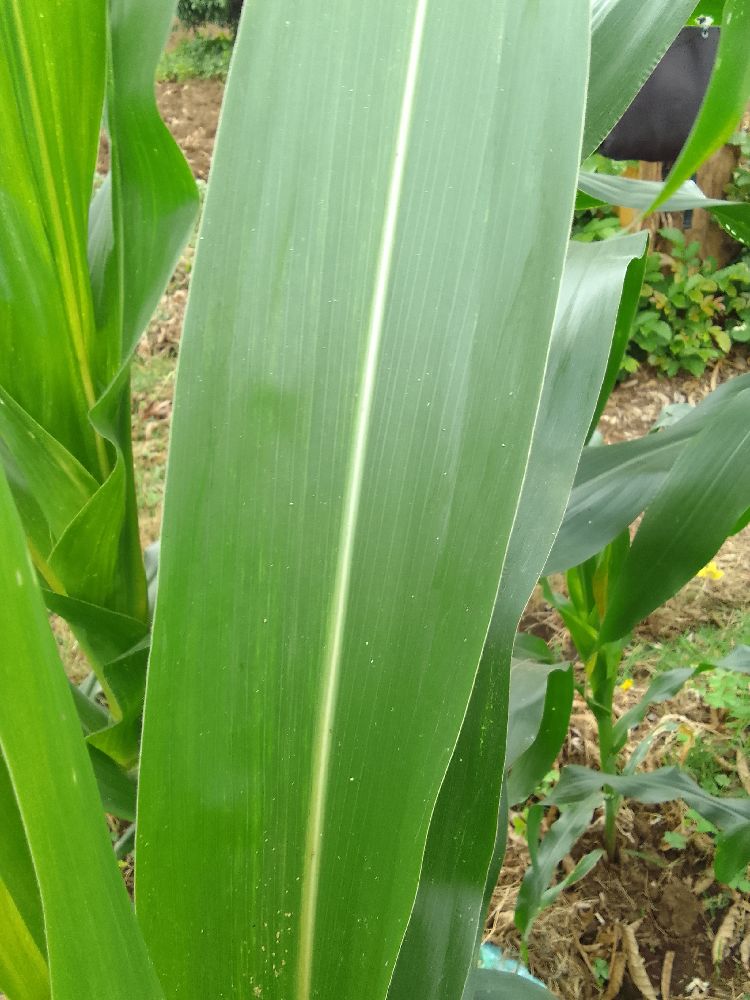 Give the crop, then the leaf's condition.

maize, healthy
